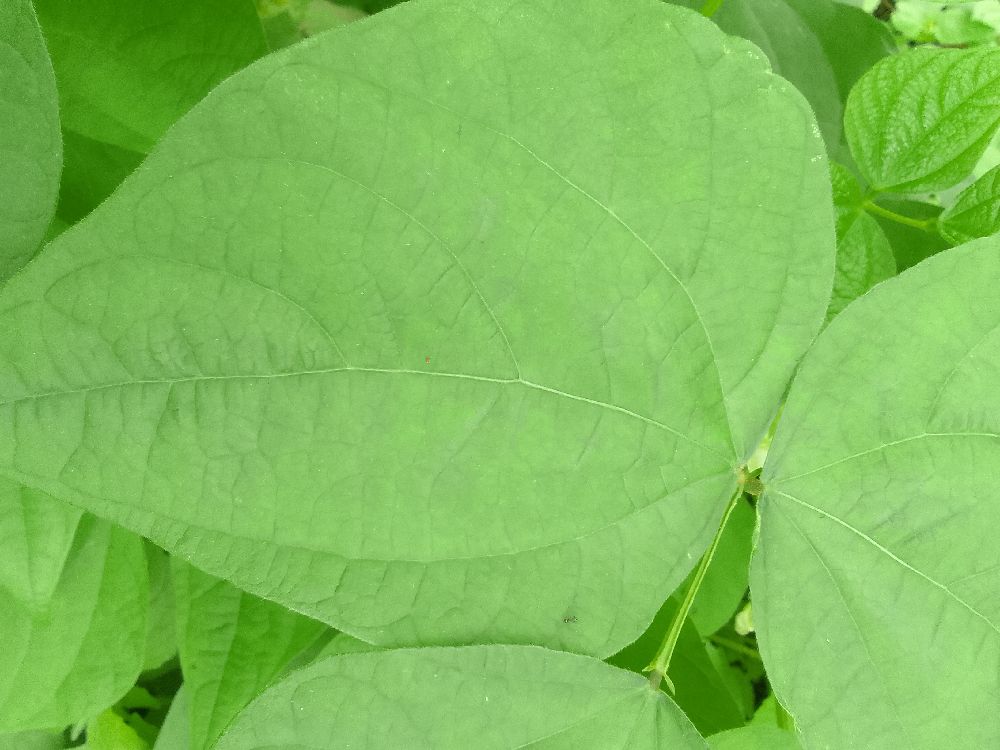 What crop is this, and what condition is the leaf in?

common bean, healthy
